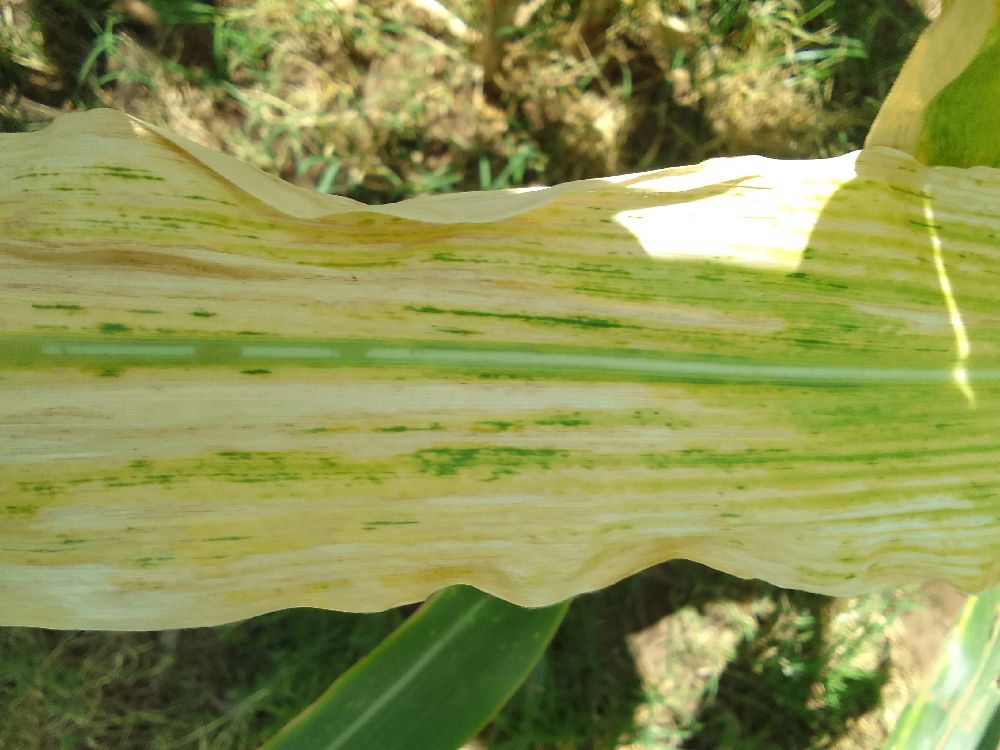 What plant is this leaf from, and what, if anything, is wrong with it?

maize, maize lethal necrosis
